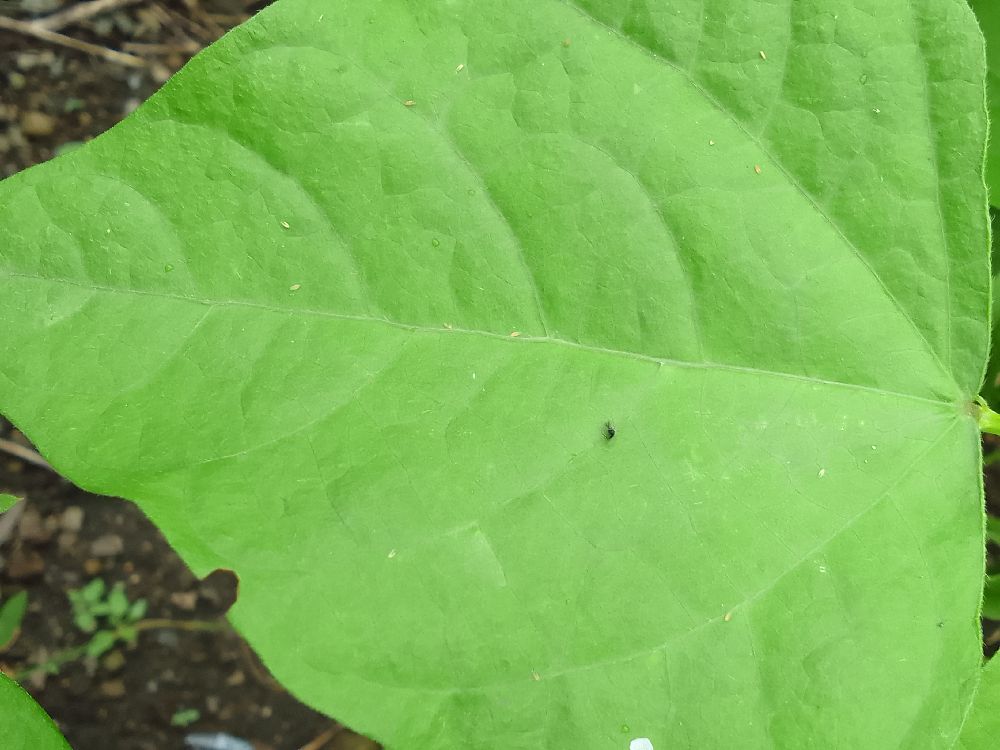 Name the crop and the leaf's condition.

common bean, healthy
